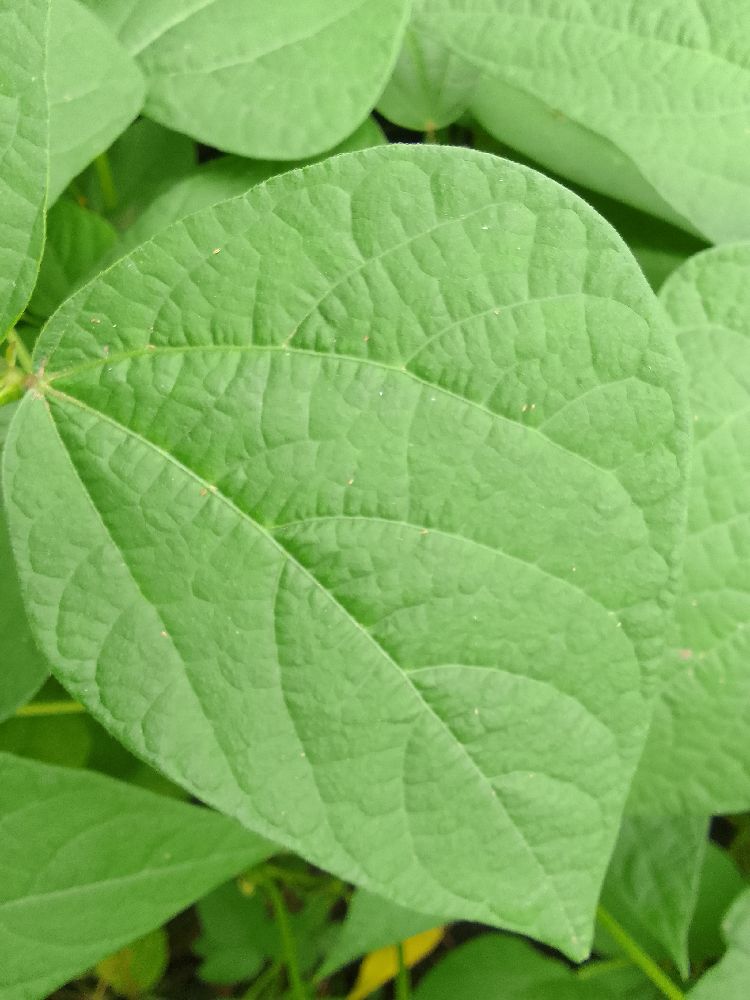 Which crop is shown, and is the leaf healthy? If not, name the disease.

common bean, healthy
